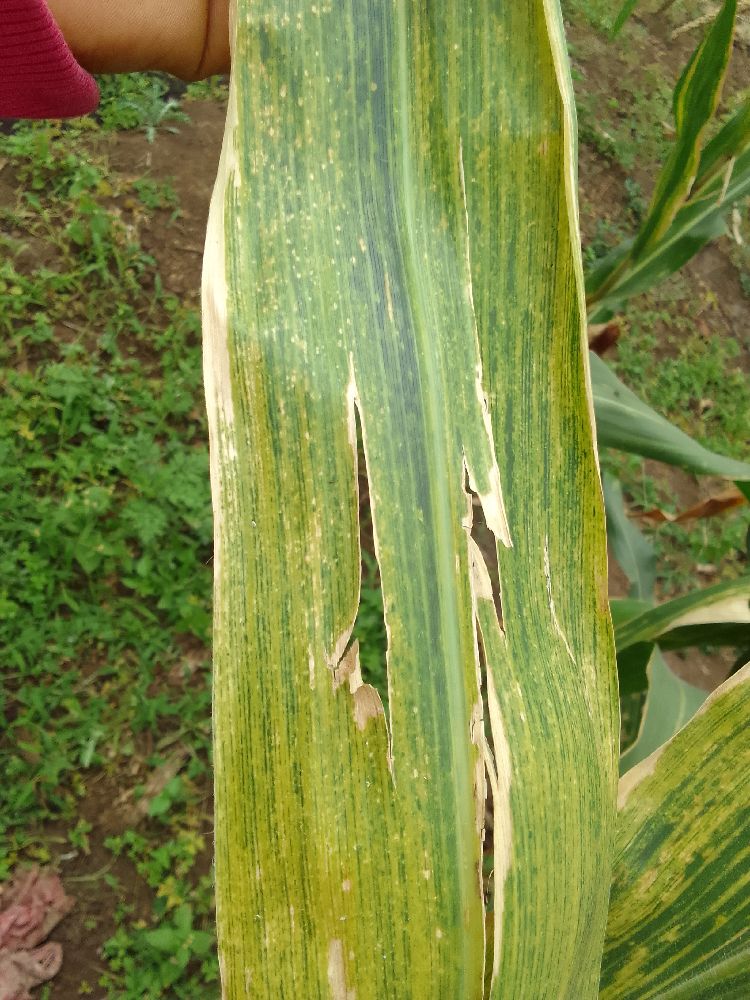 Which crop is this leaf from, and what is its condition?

maize, maize lethal necrosis
